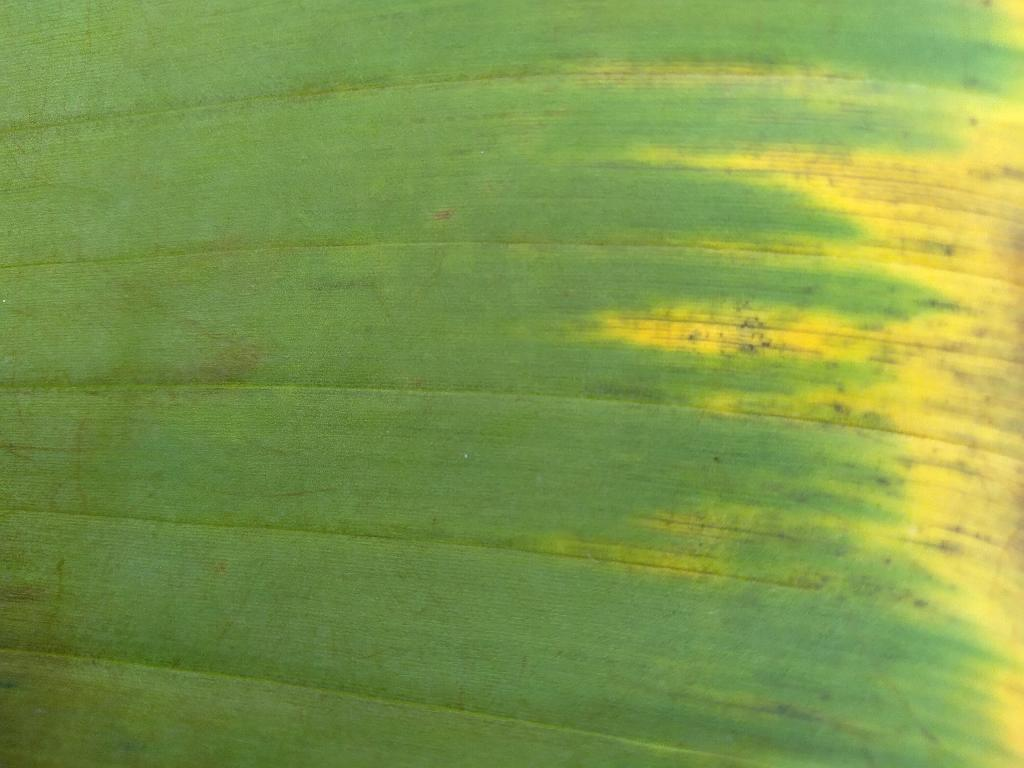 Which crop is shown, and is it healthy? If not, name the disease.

banana, fusarium wilt race 1
